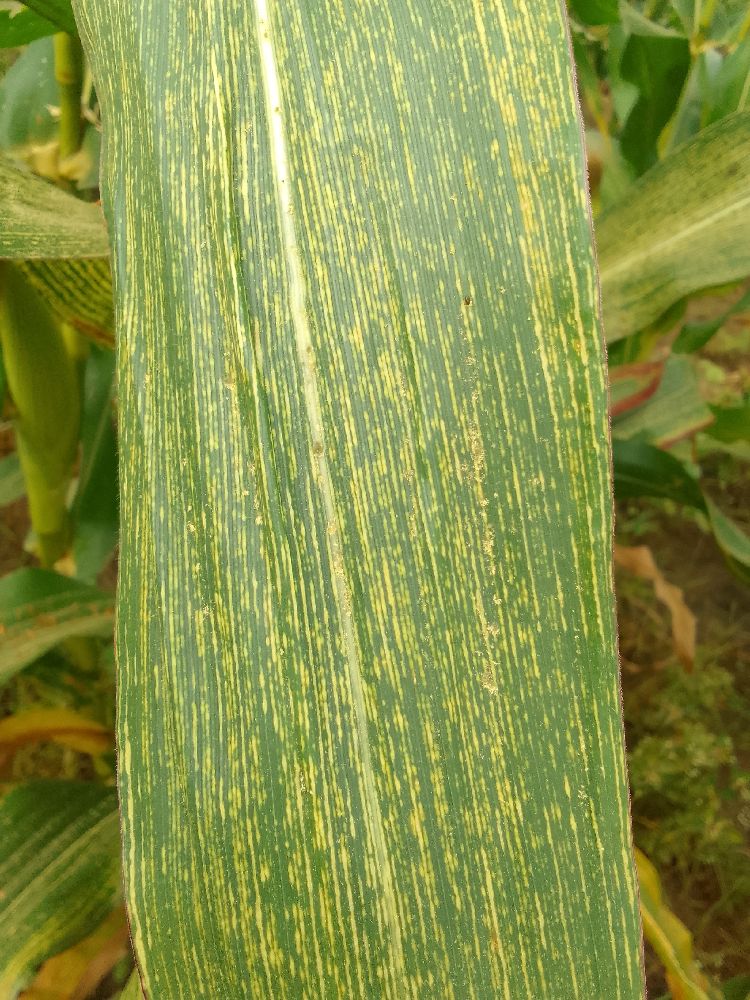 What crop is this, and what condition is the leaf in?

maize, maize streak virus
